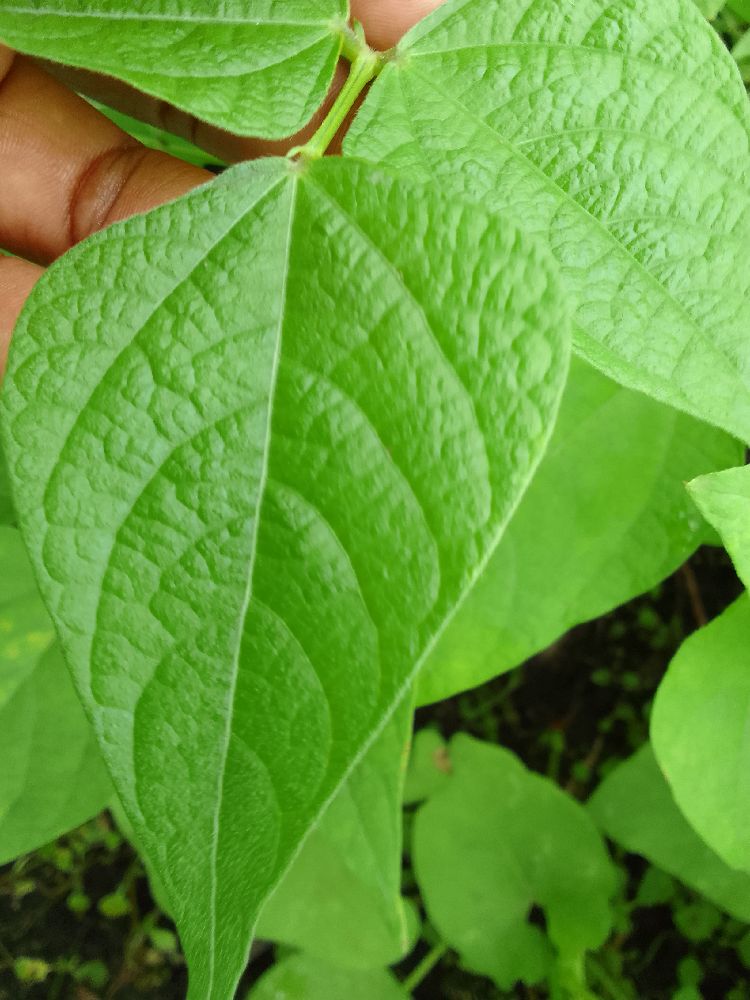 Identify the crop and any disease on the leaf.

common bean, healthy
